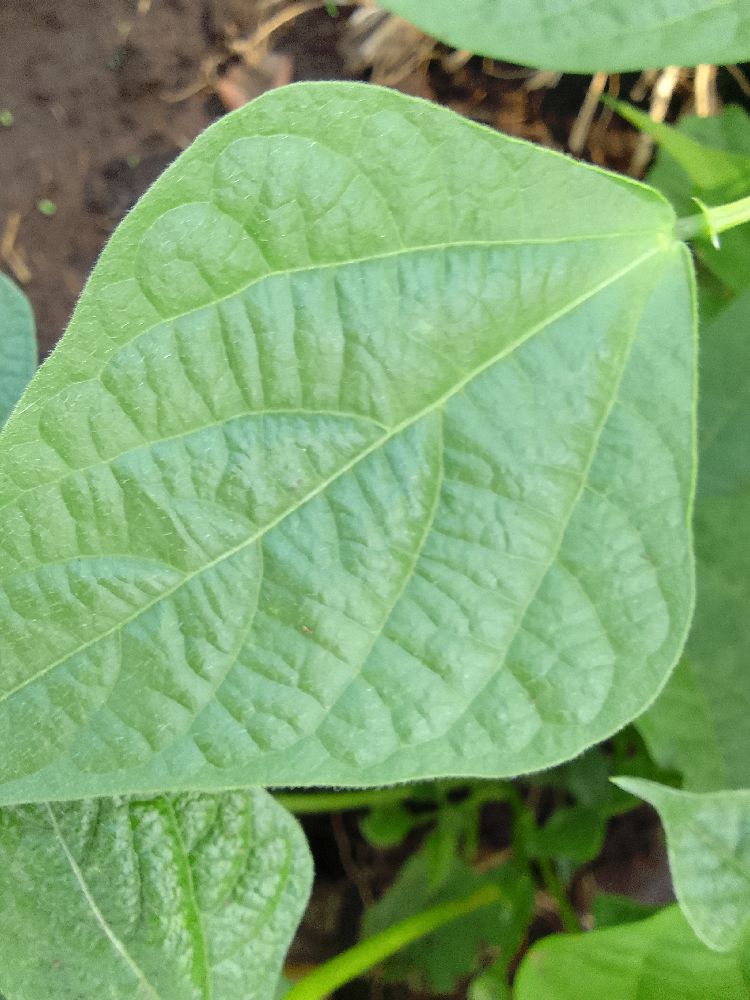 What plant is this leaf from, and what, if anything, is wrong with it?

common bean, healthy
